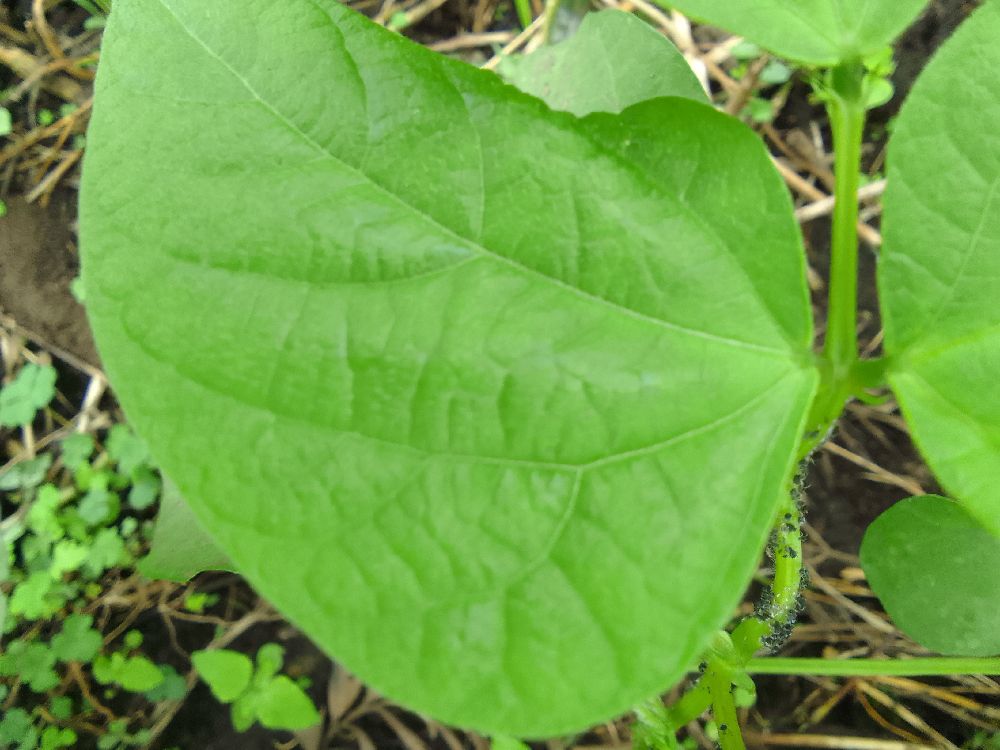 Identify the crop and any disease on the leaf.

common bean, healthy
